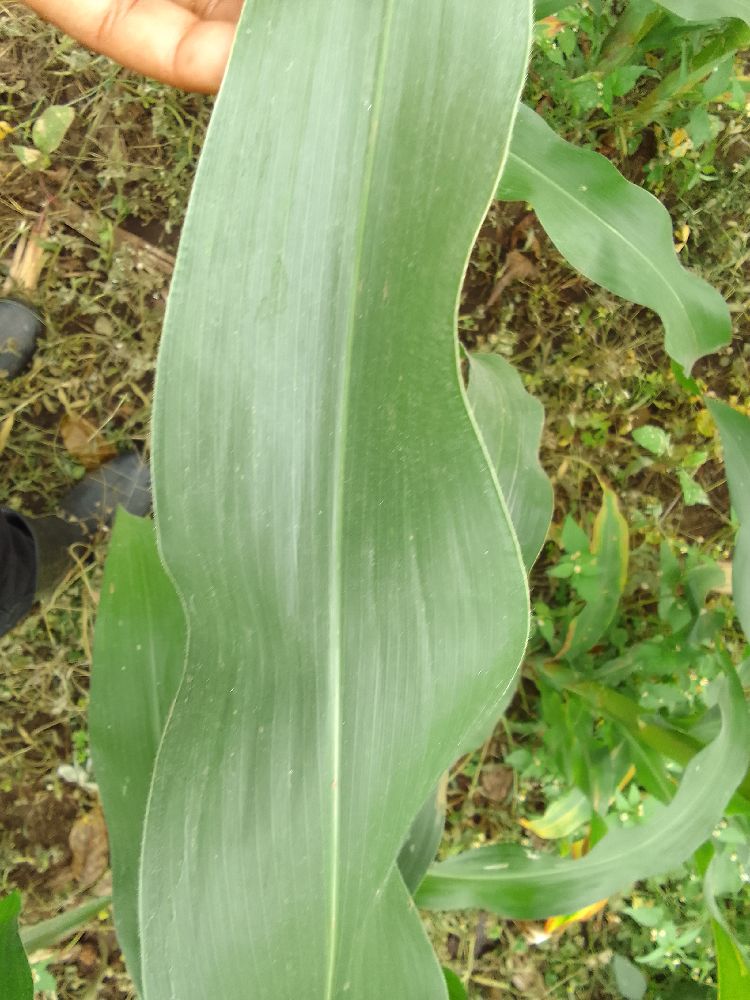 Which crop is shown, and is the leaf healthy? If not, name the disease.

maize, healthy
